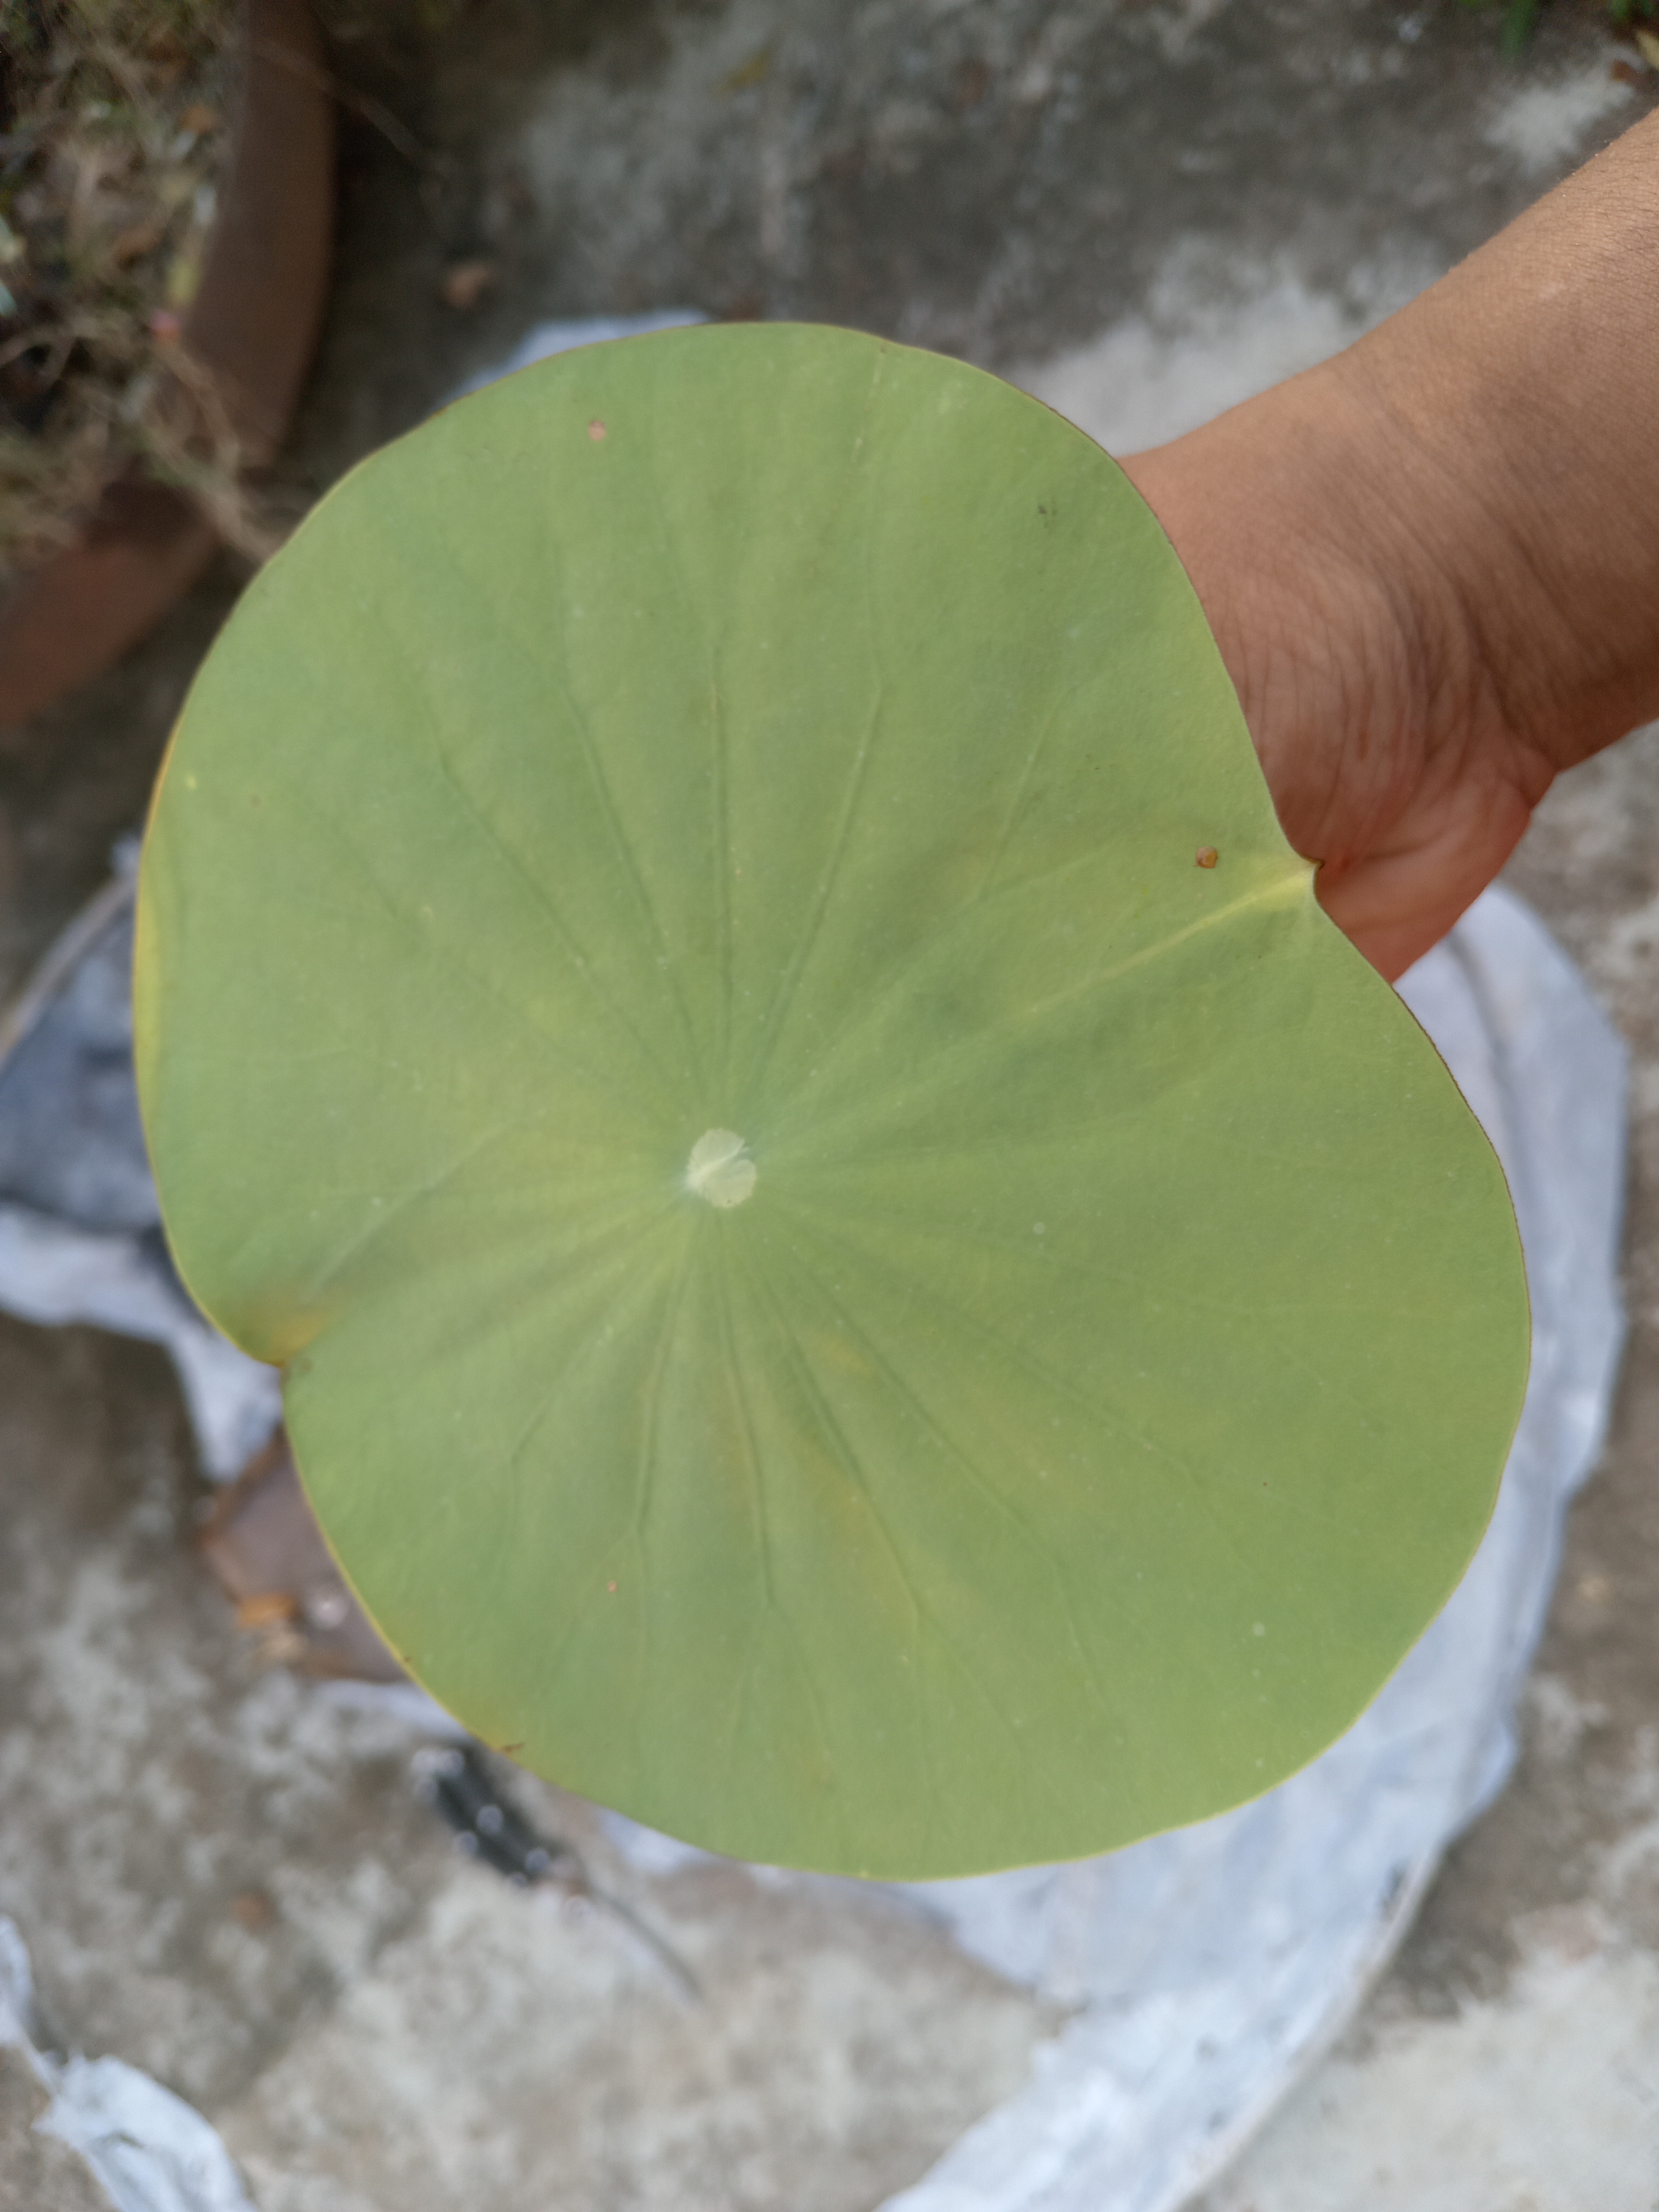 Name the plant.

lotus
